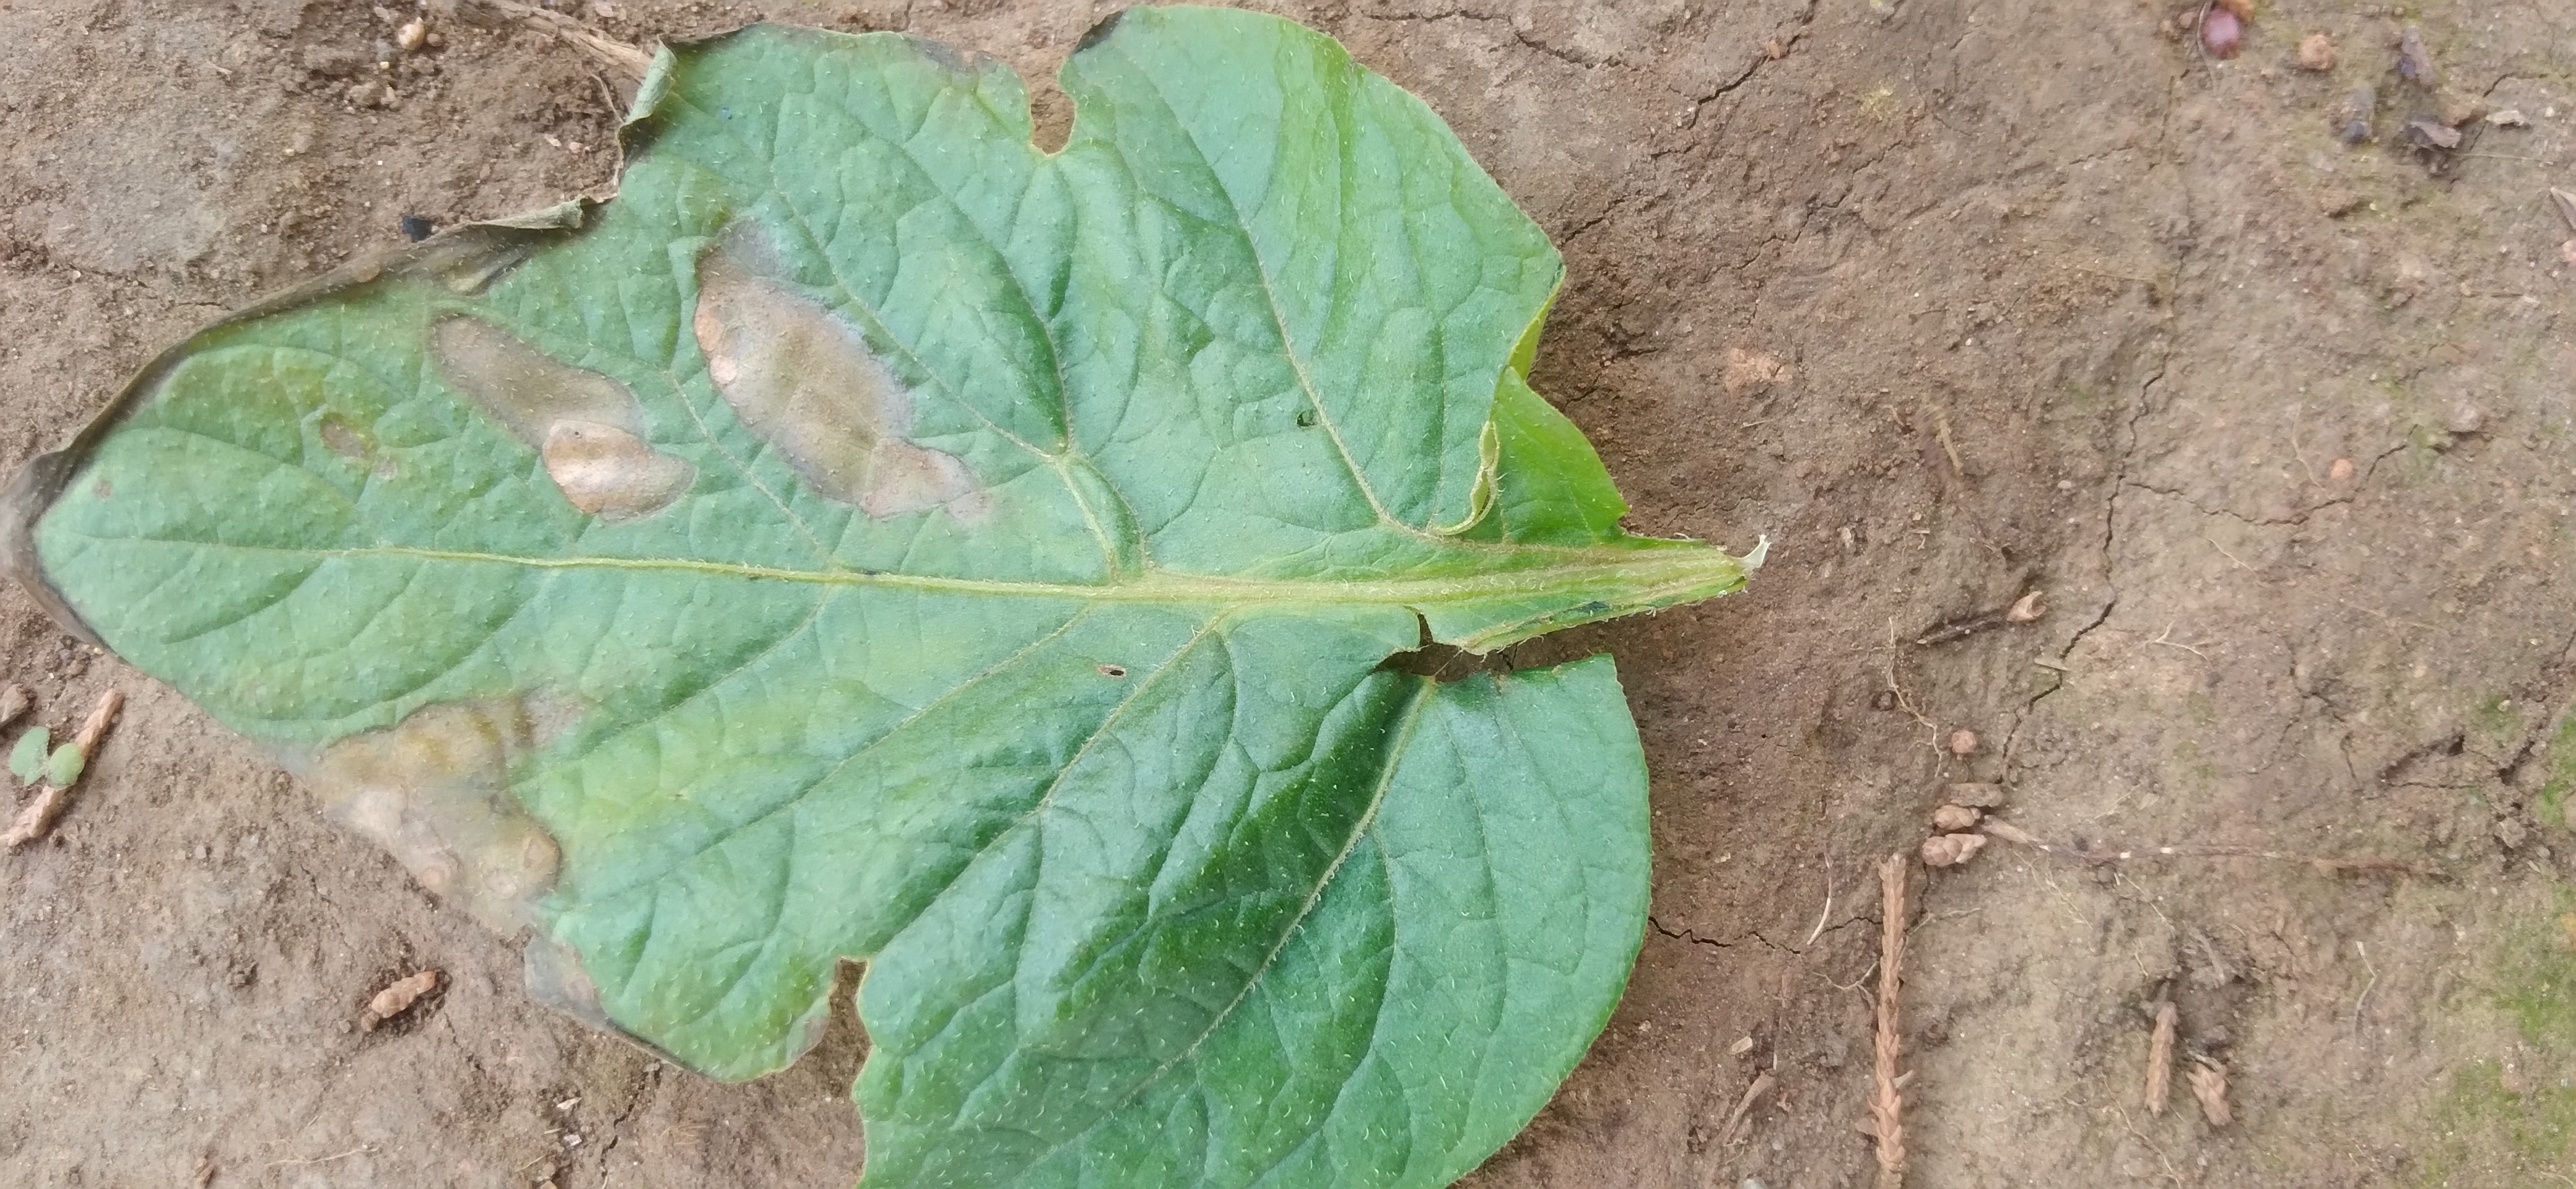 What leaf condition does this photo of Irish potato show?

early blight
